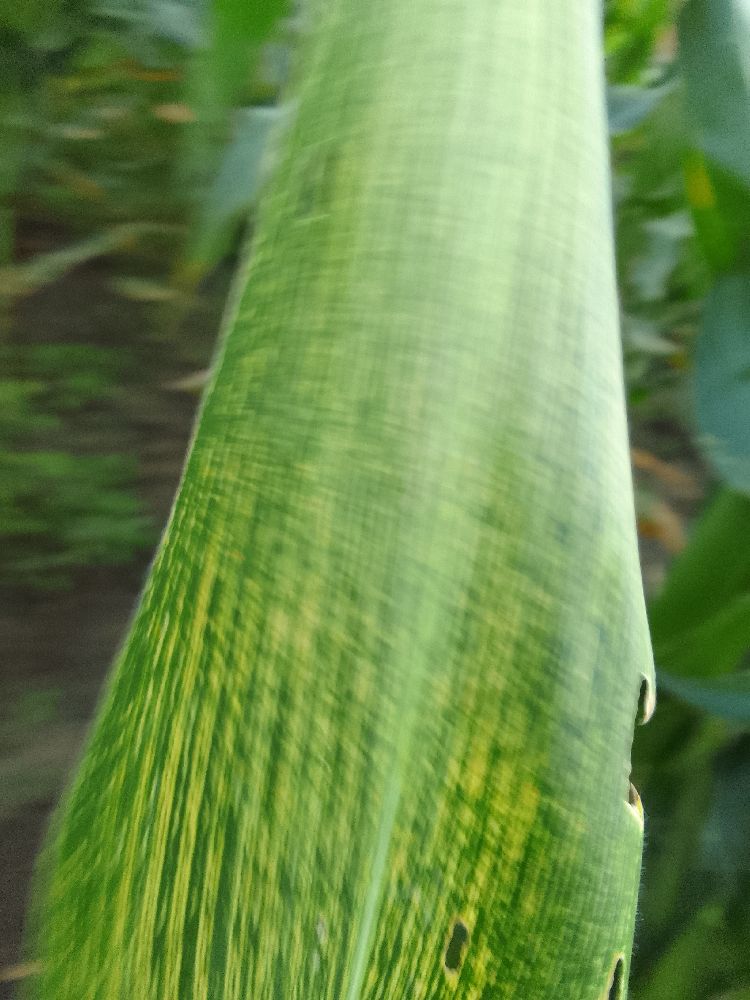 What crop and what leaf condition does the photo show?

maize, maize streak virus
